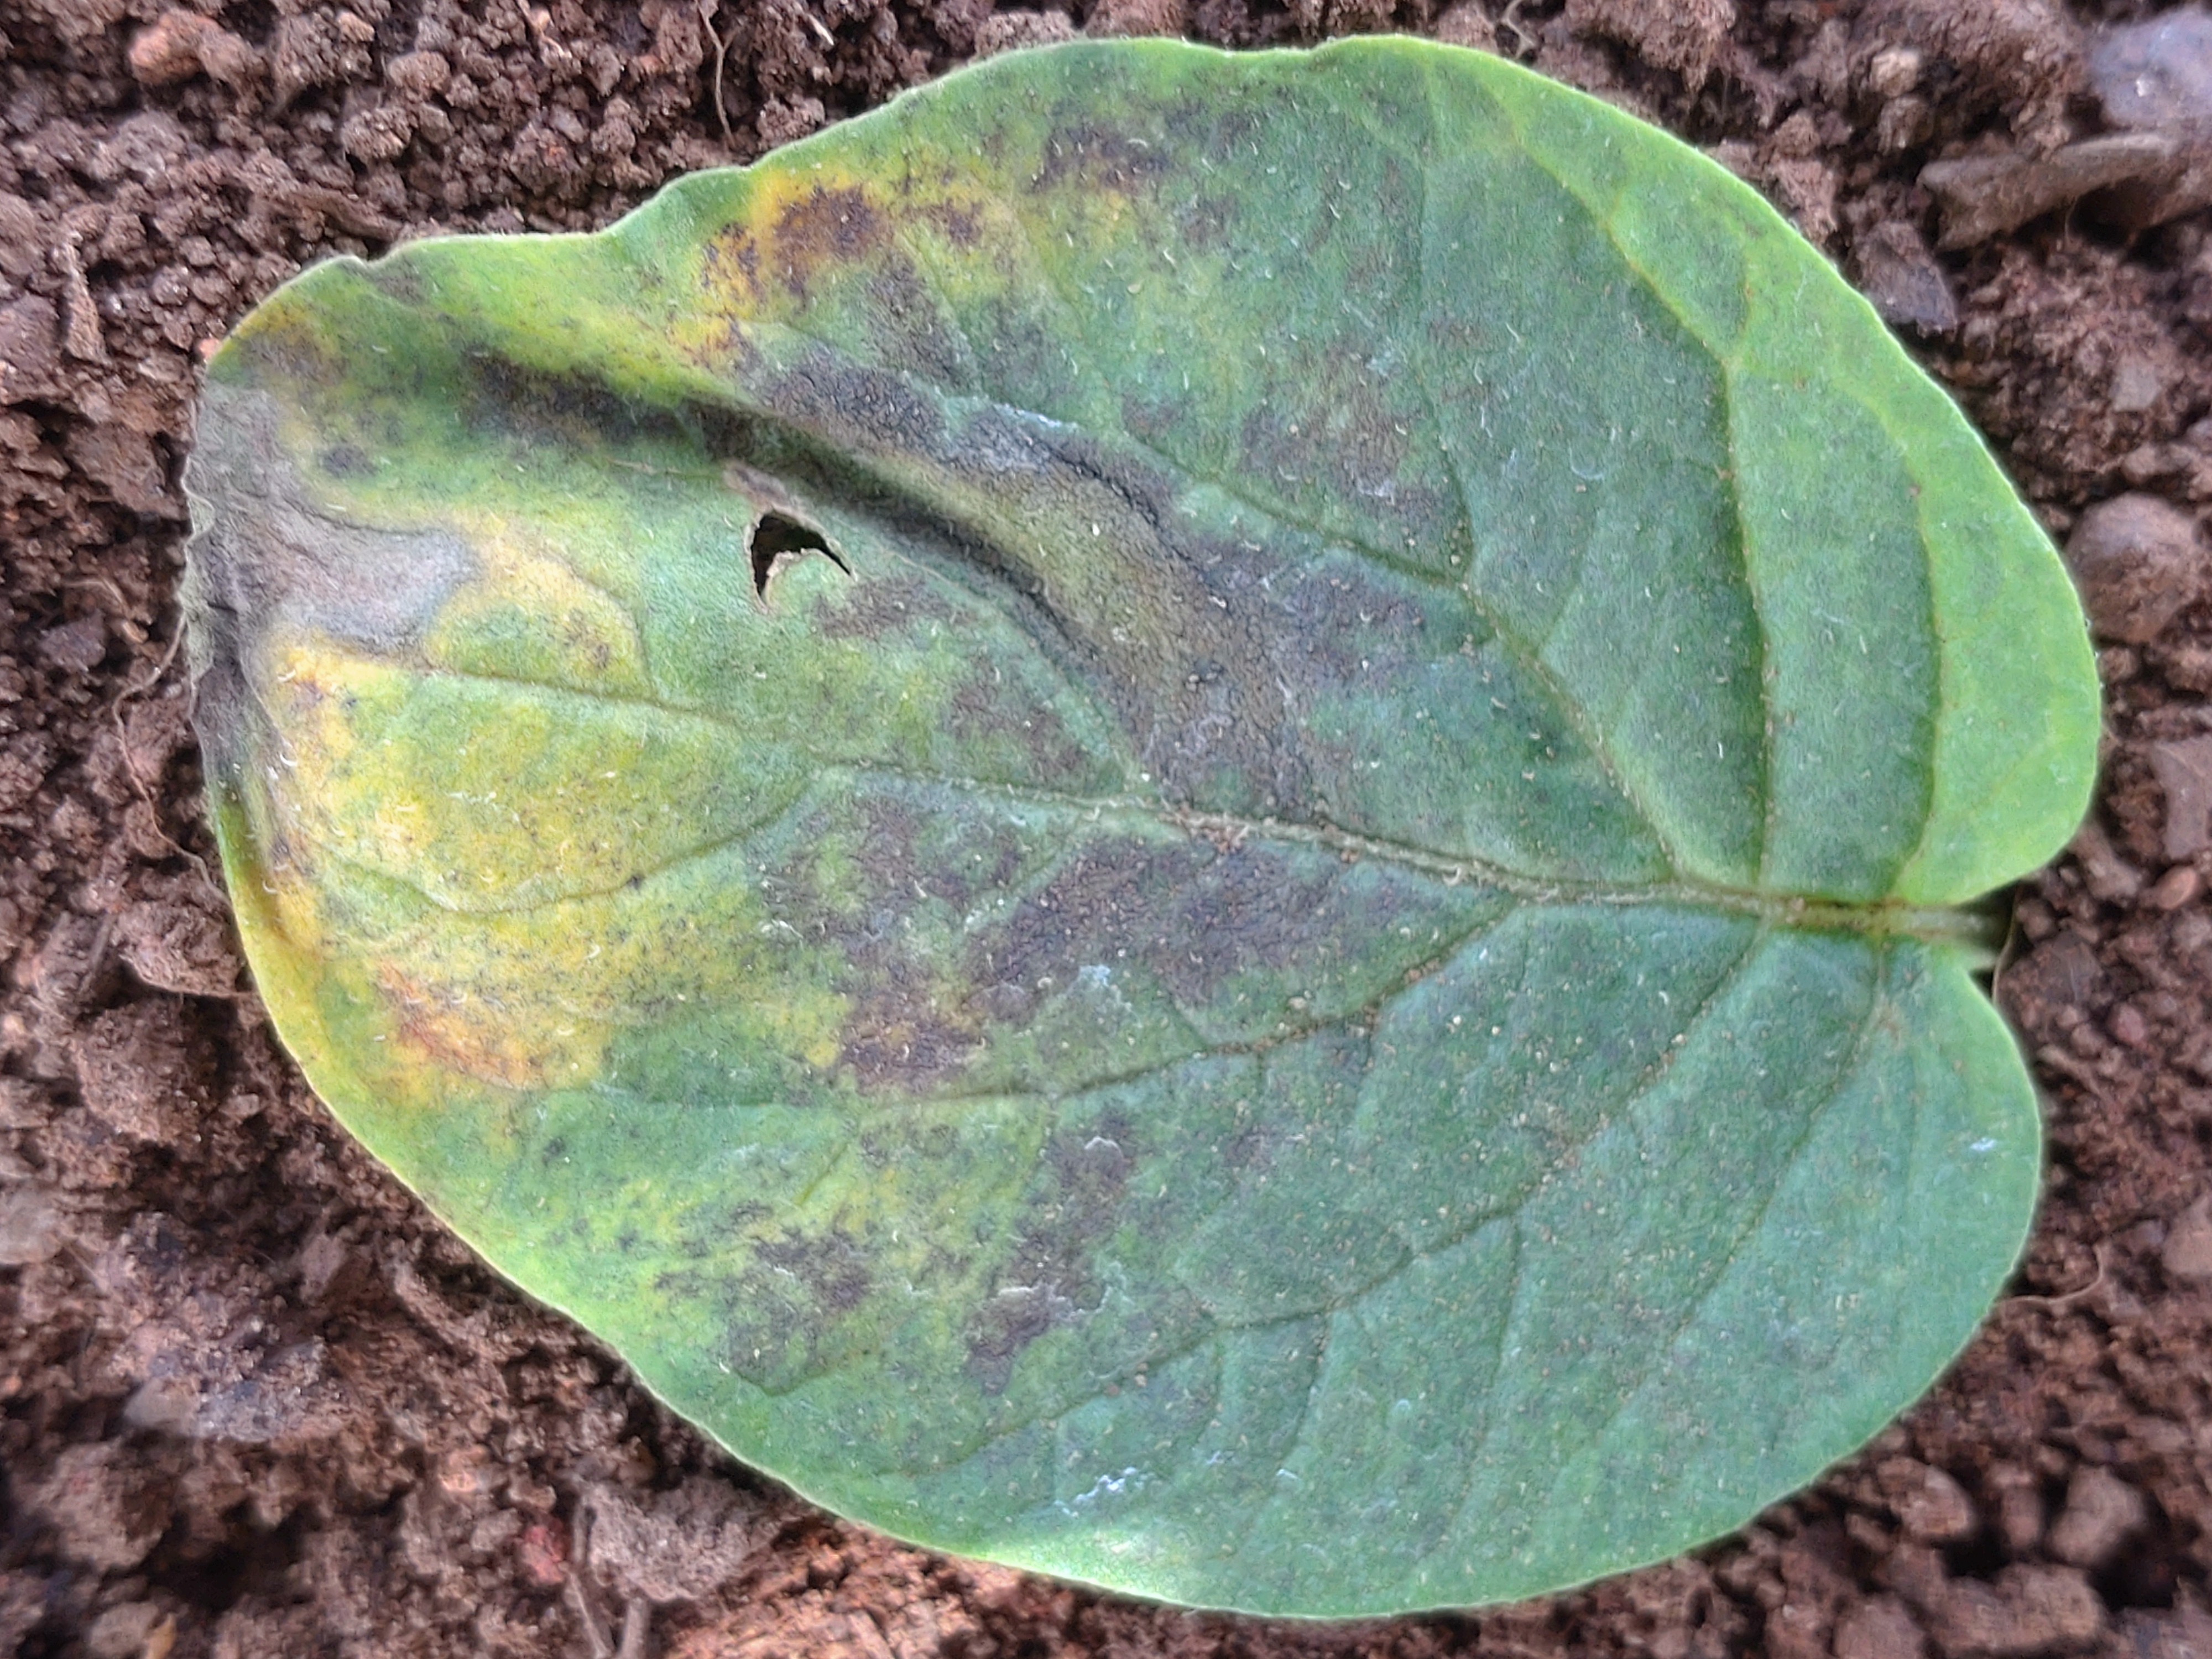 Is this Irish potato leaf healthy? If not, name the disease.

late blight
